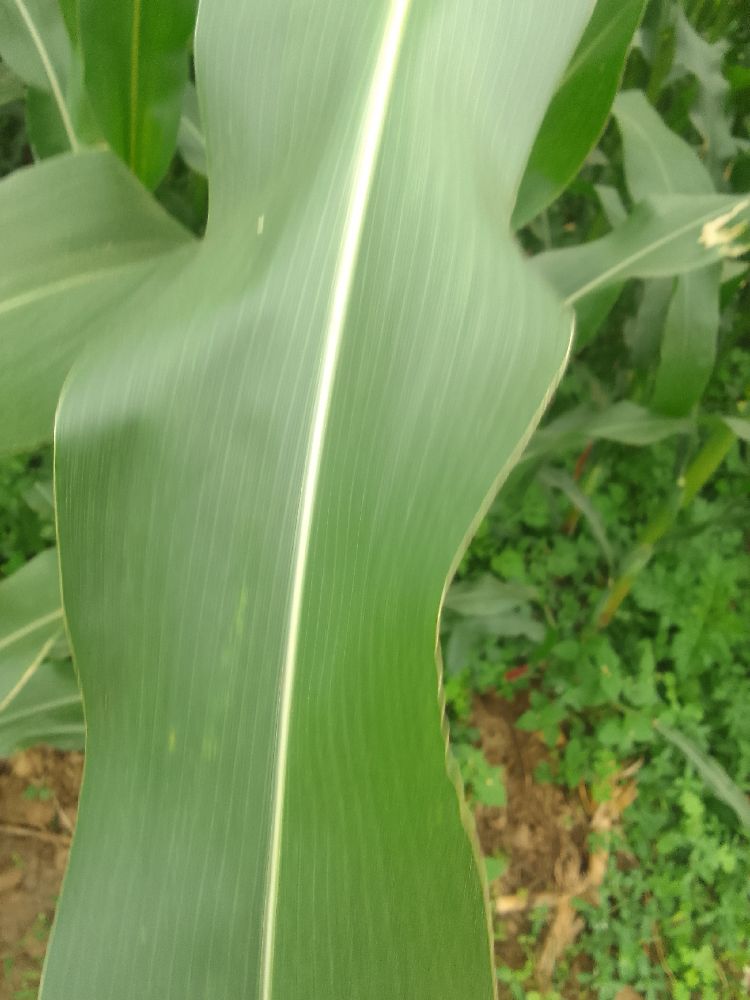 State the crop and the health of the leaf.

maize, healthy
